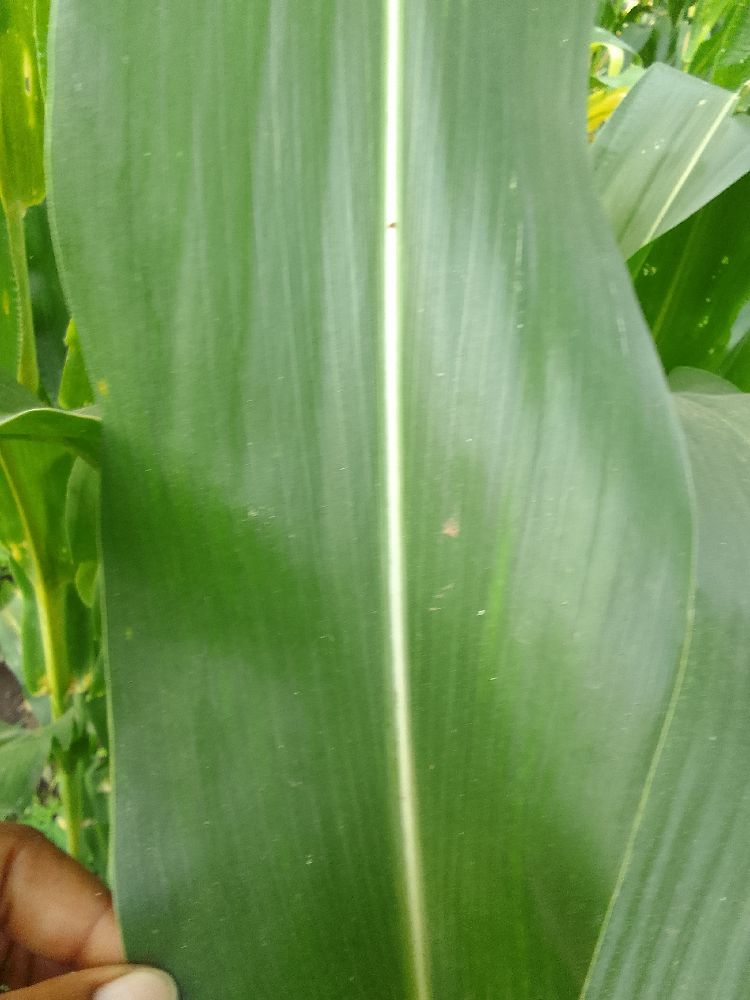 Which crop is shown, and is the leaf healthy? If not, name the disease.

maize, healthy
